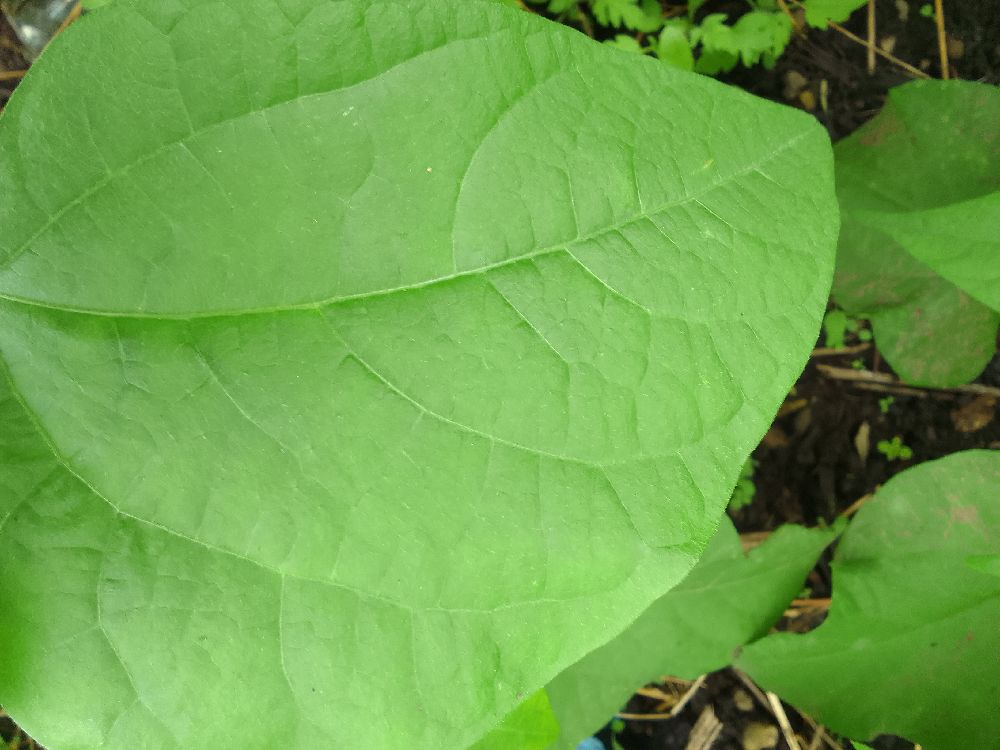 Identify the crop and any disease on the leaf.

common bean, healthy
